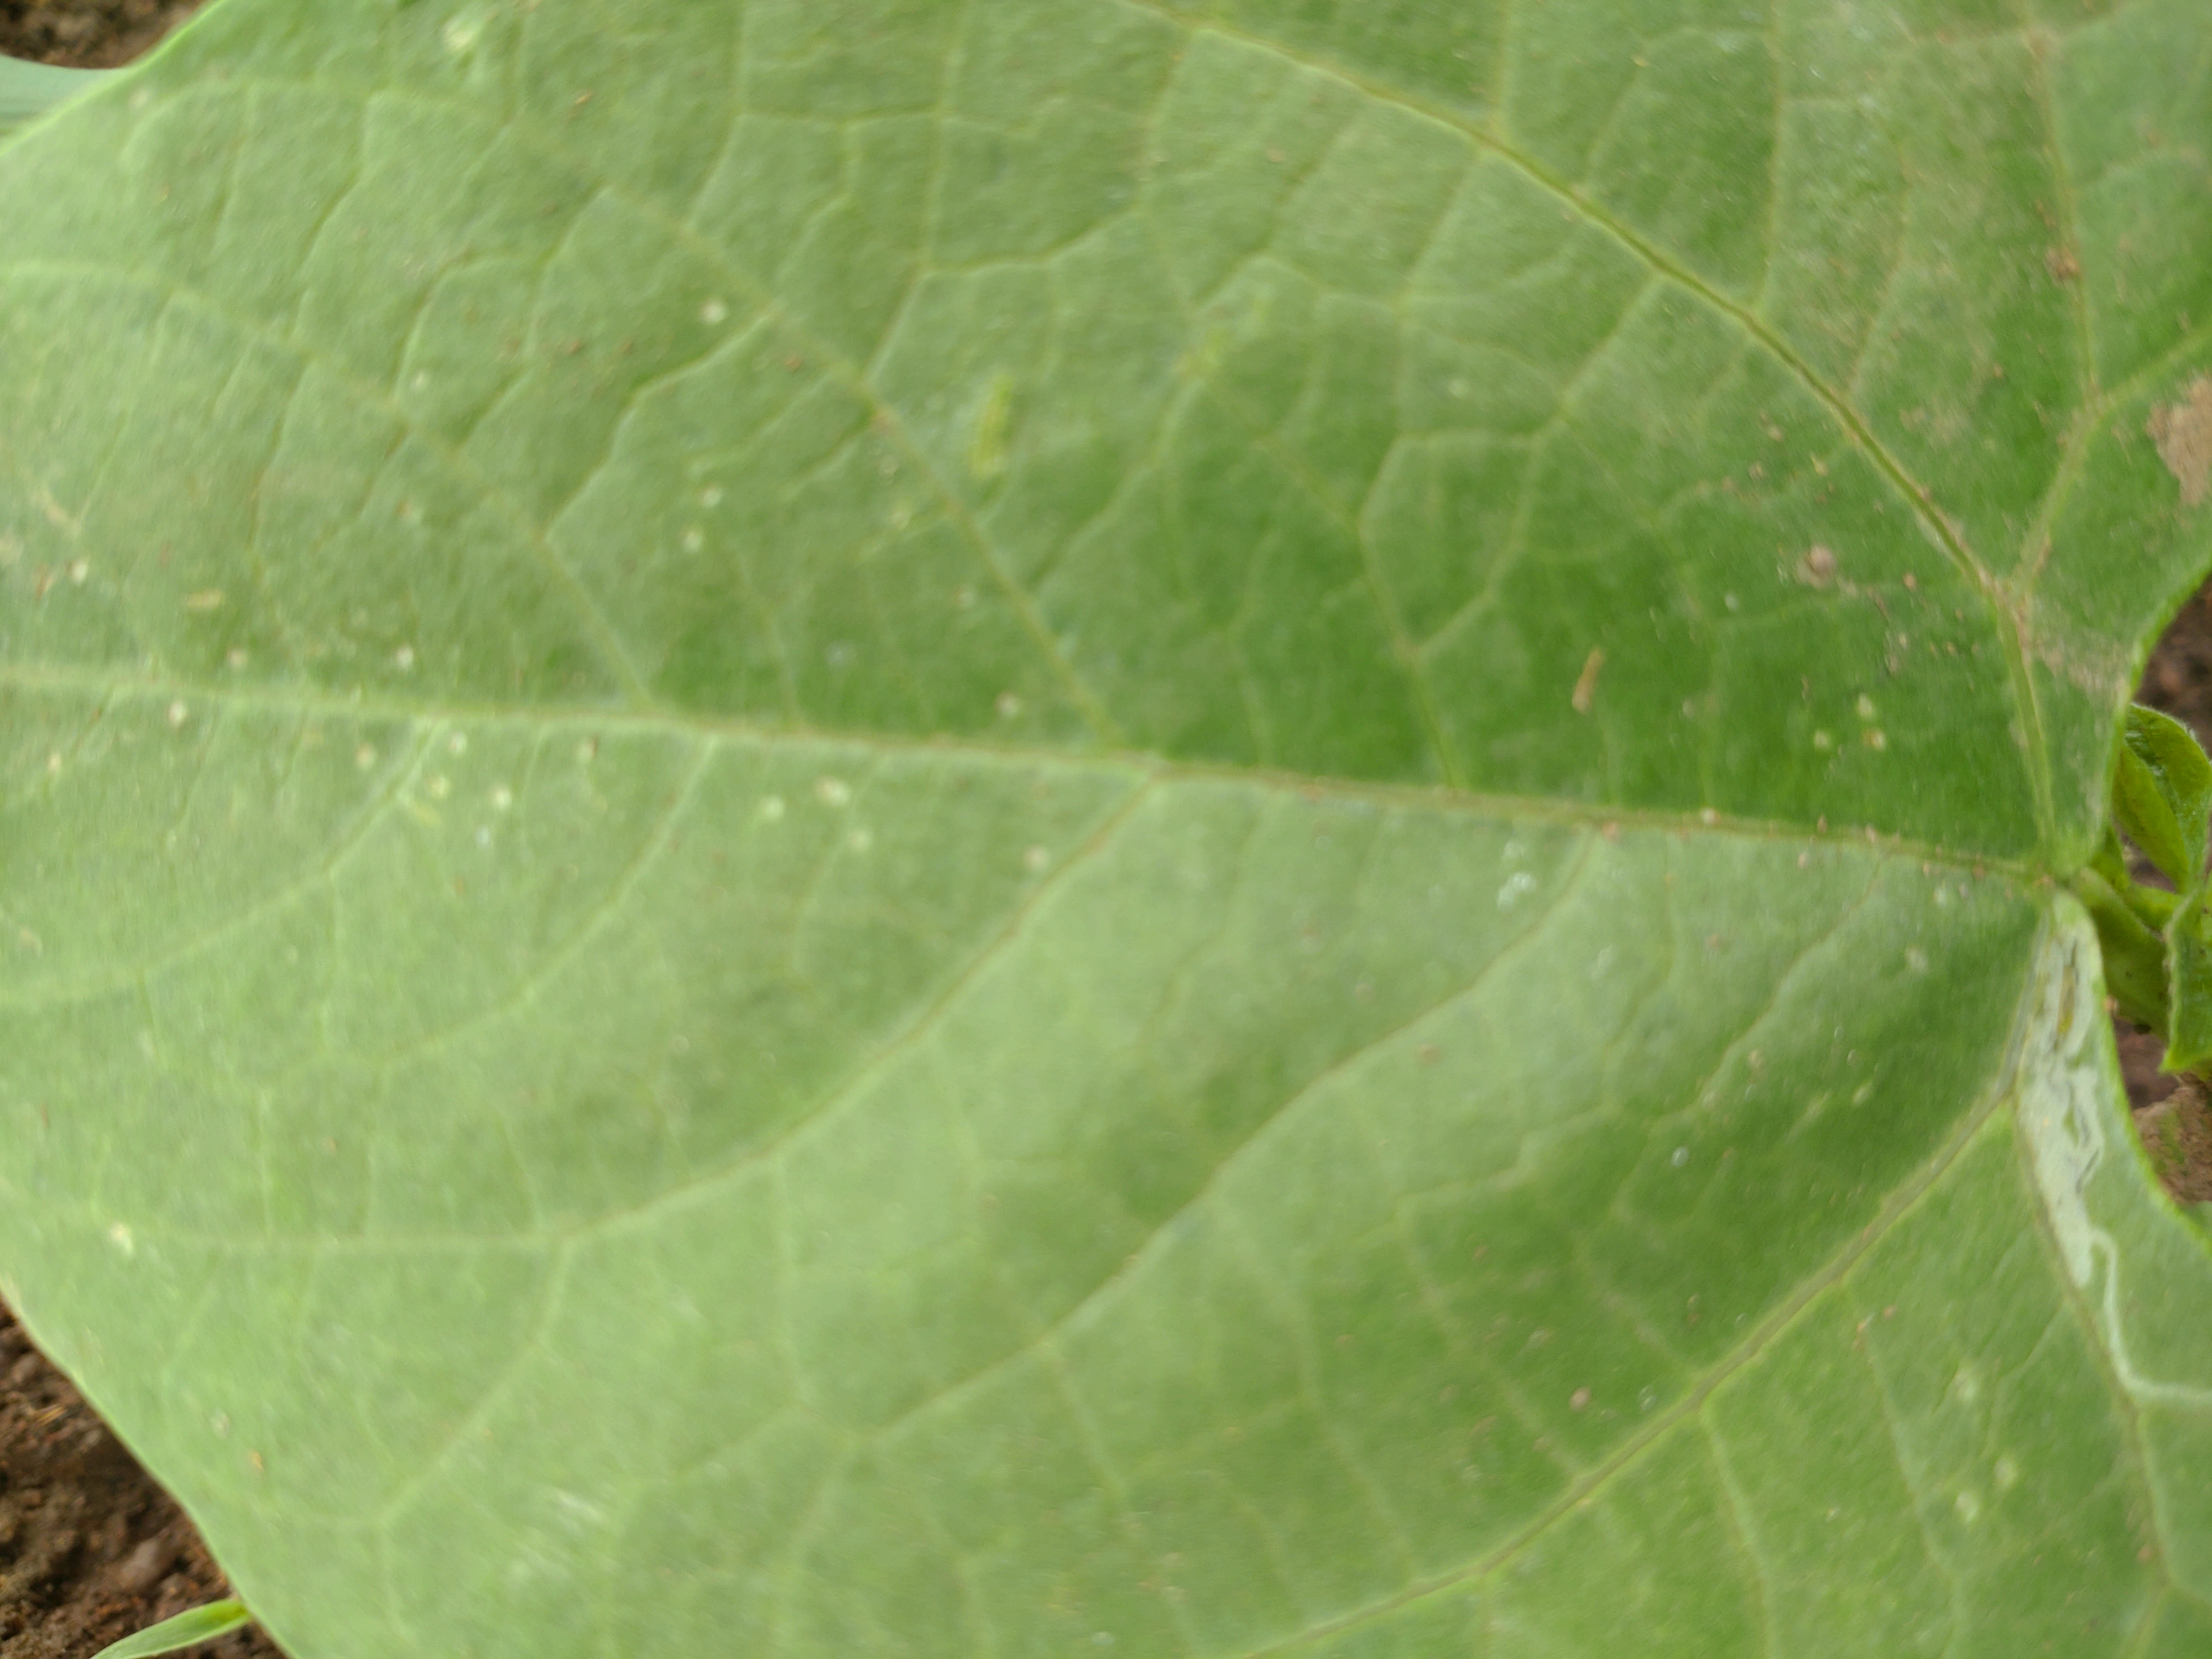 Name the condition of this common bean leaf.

healthy
